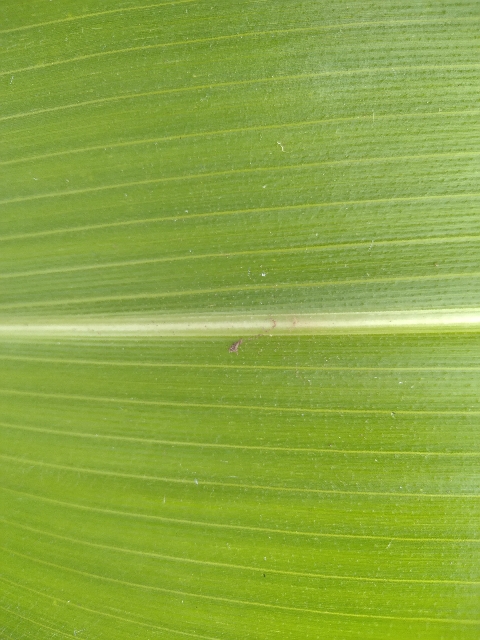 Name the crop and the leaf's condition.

maize, healthy
